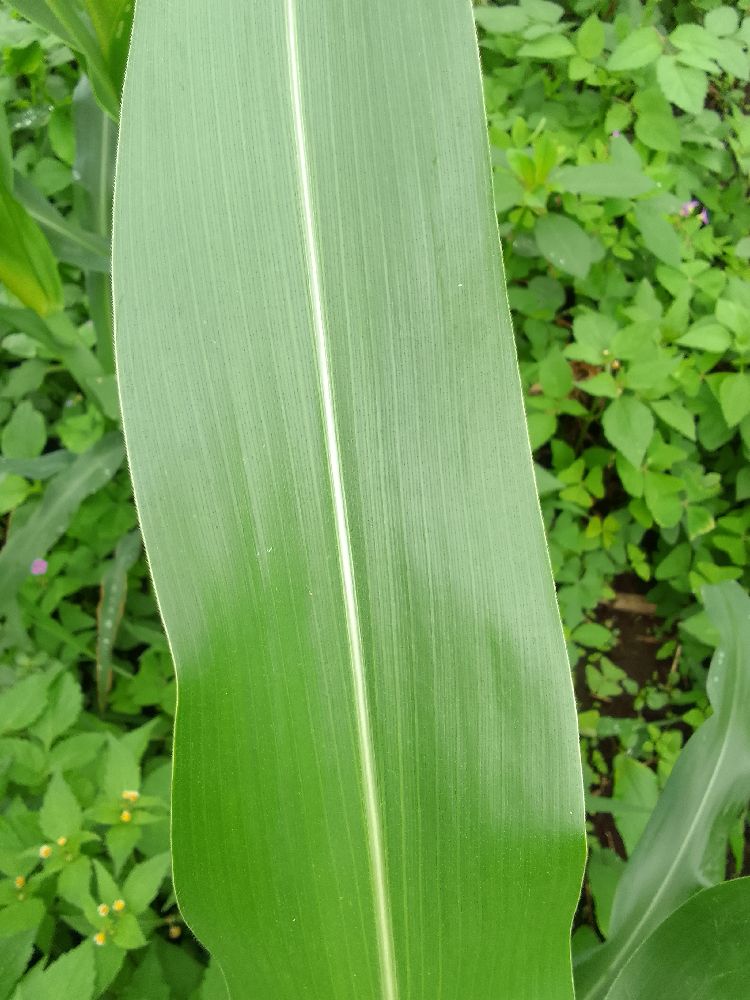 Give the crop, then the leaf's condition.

maize, healthy
